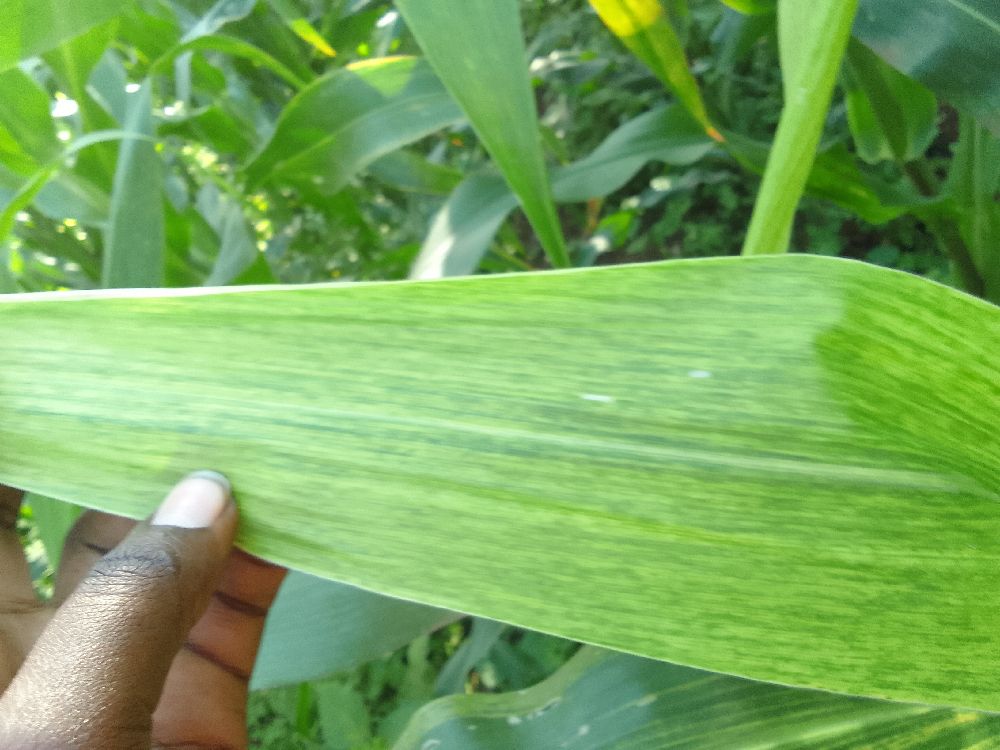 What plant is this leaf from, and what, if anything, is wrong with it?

maize, maize lethal necrosis
